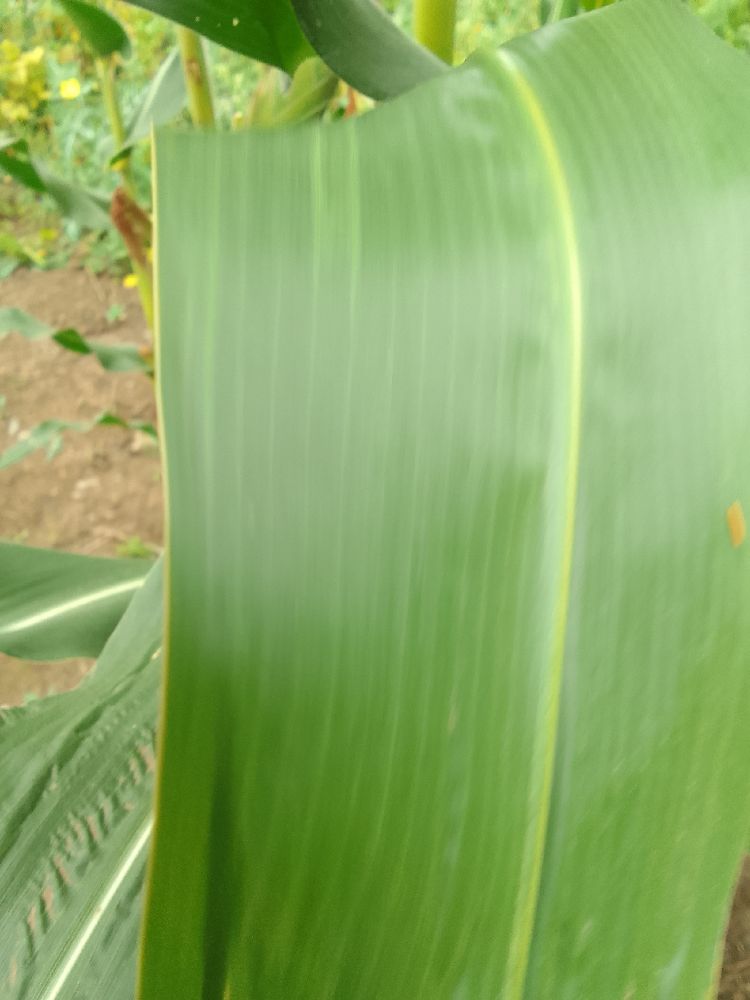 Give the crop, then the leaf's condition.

maize, healthy
